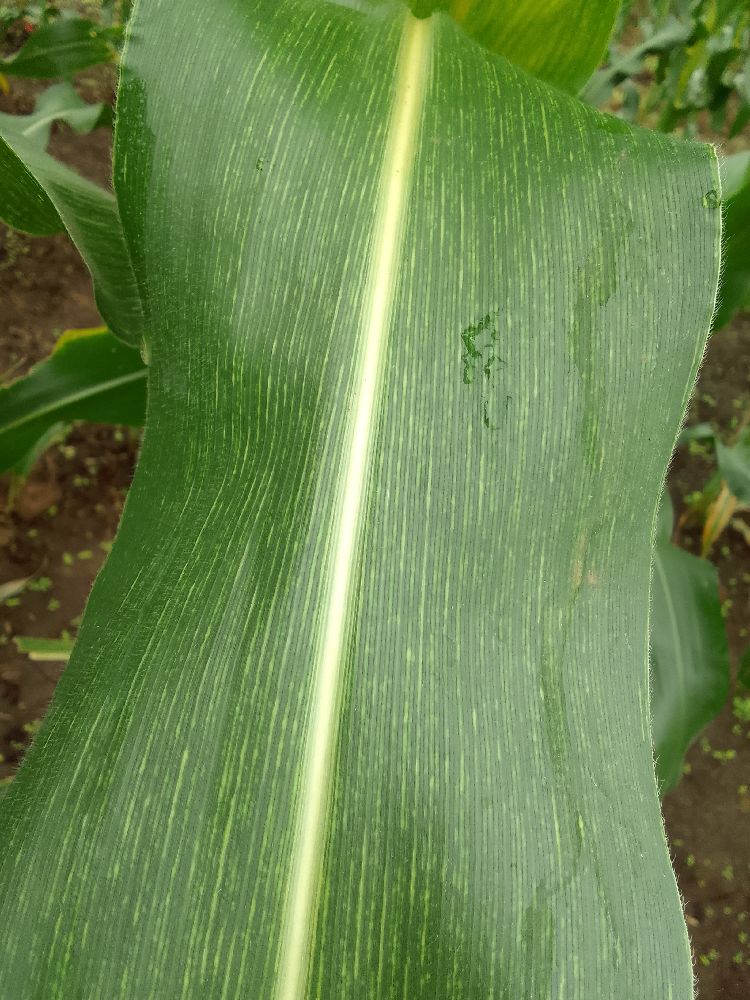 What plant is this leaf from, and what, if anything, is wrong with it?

maize, maize streak virus
